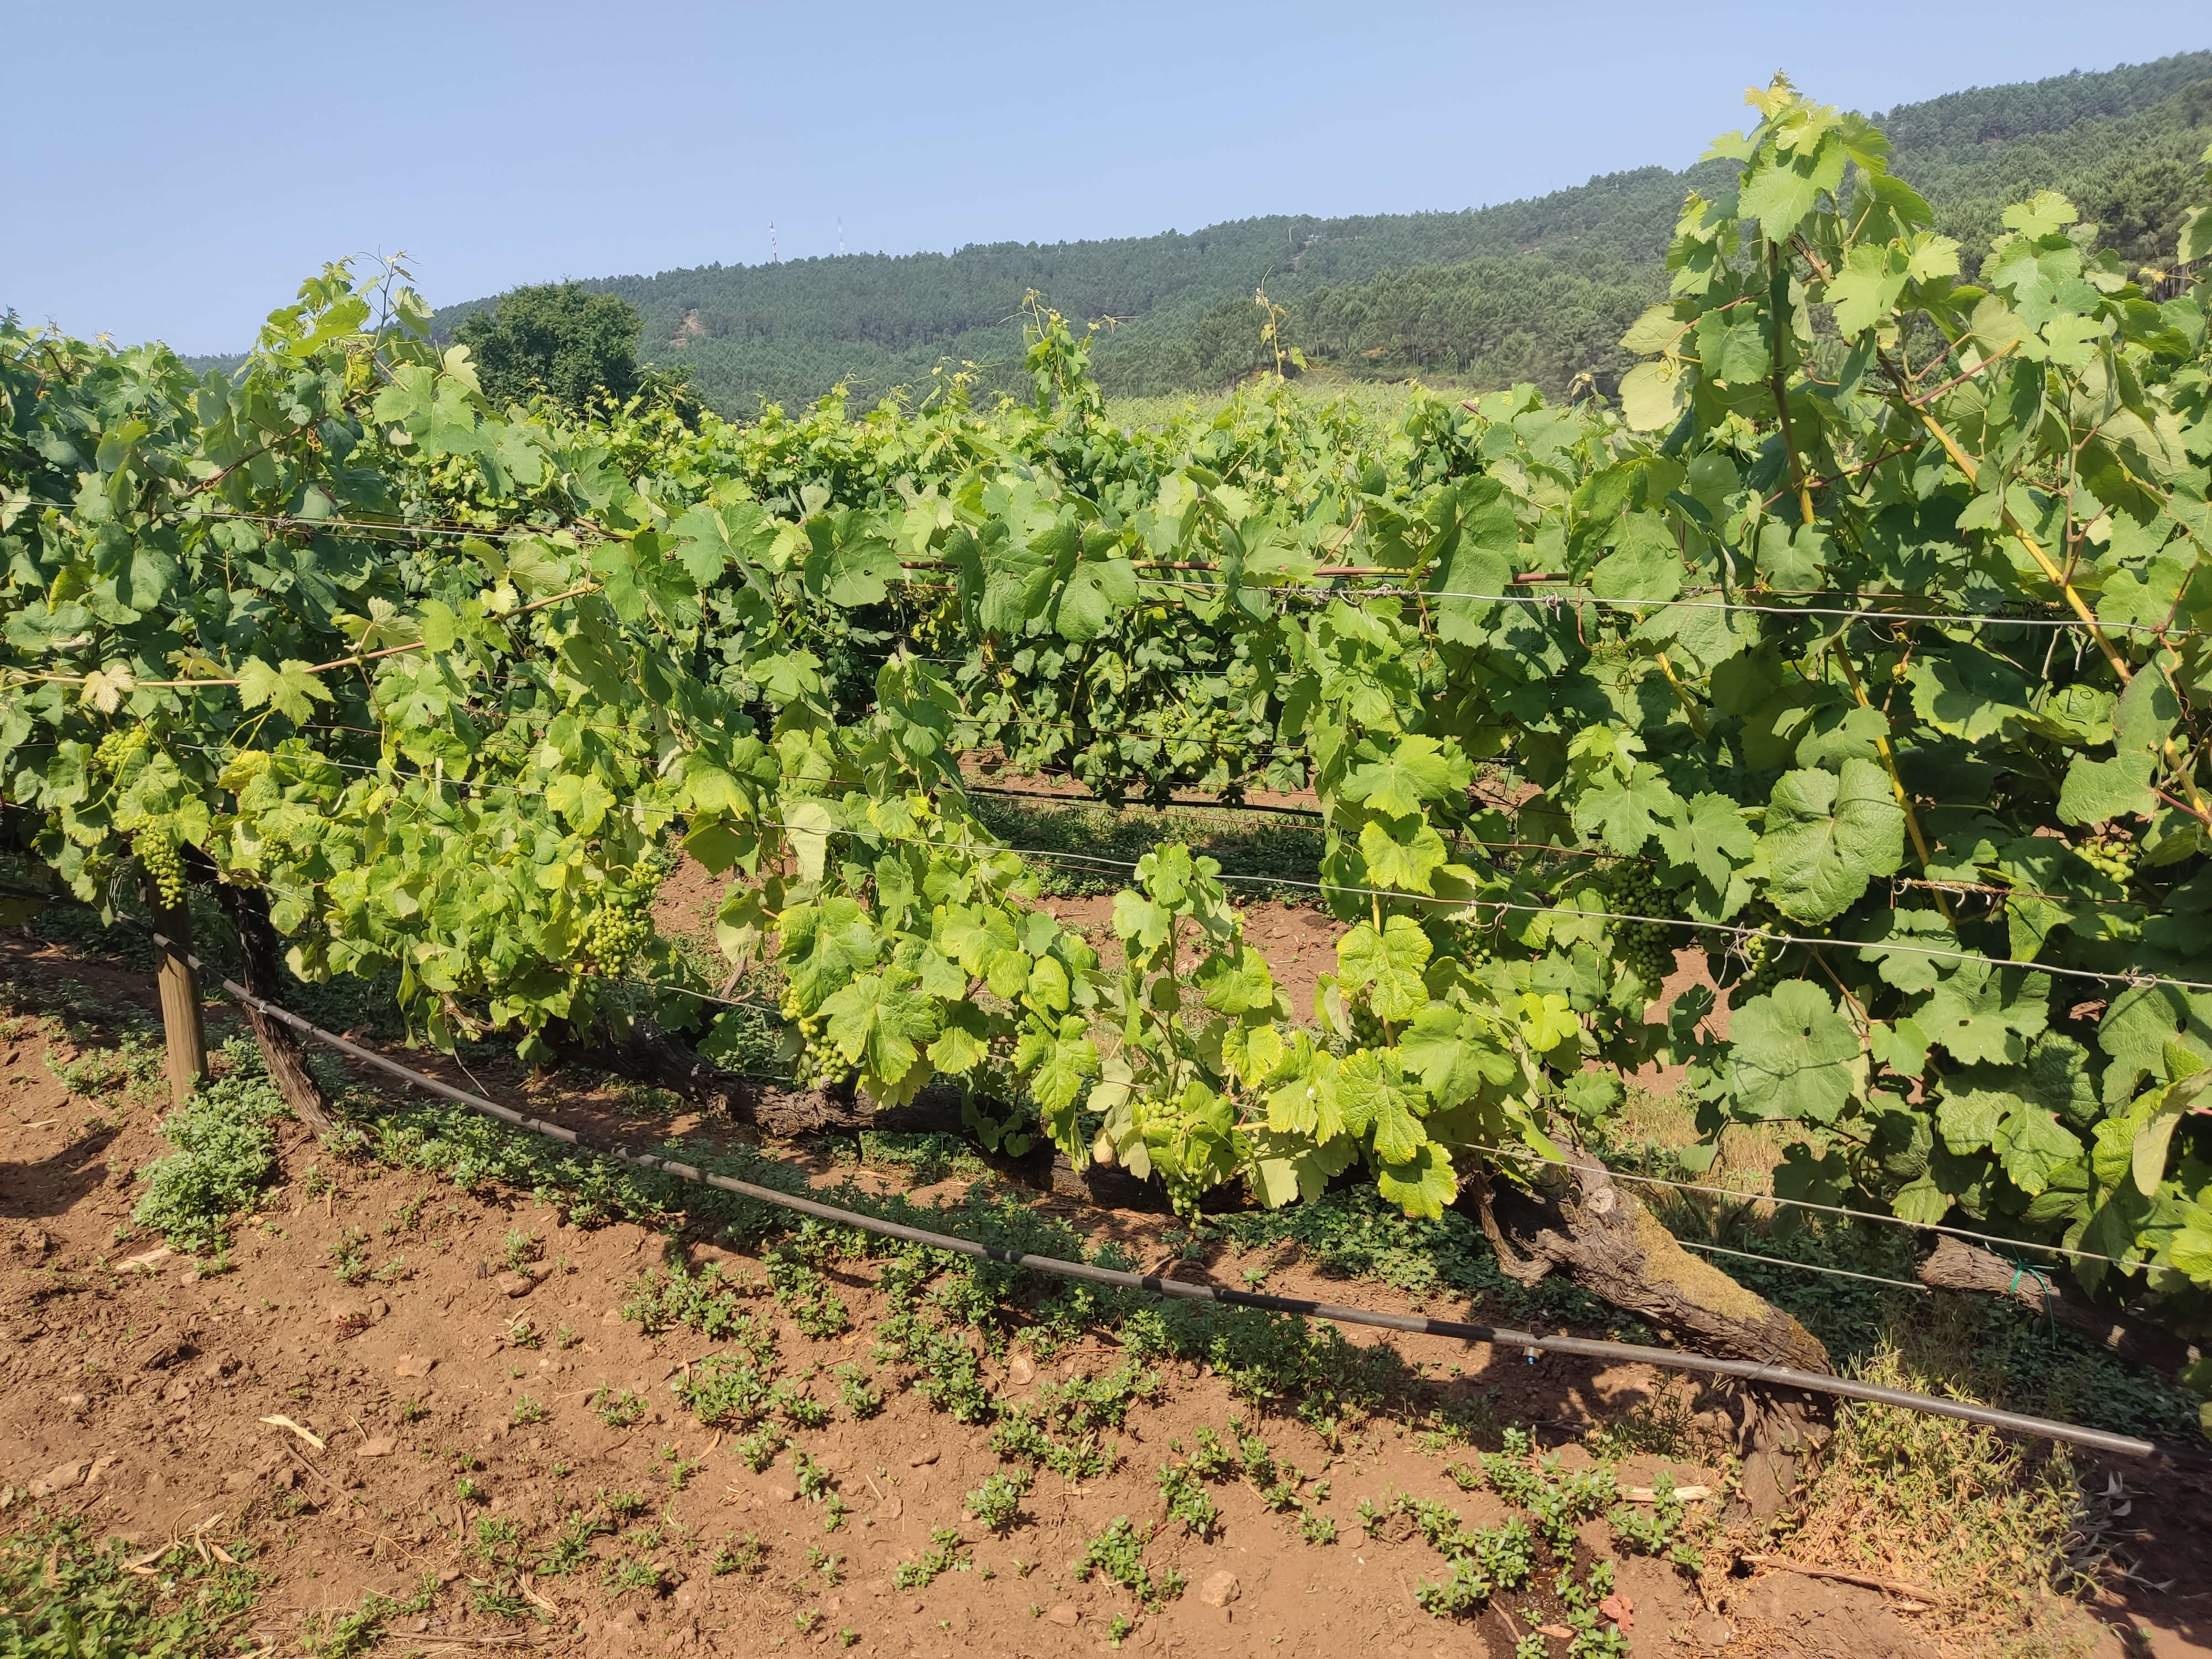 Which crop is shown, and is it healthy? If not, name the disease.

grapevine, not affected by esca disease
